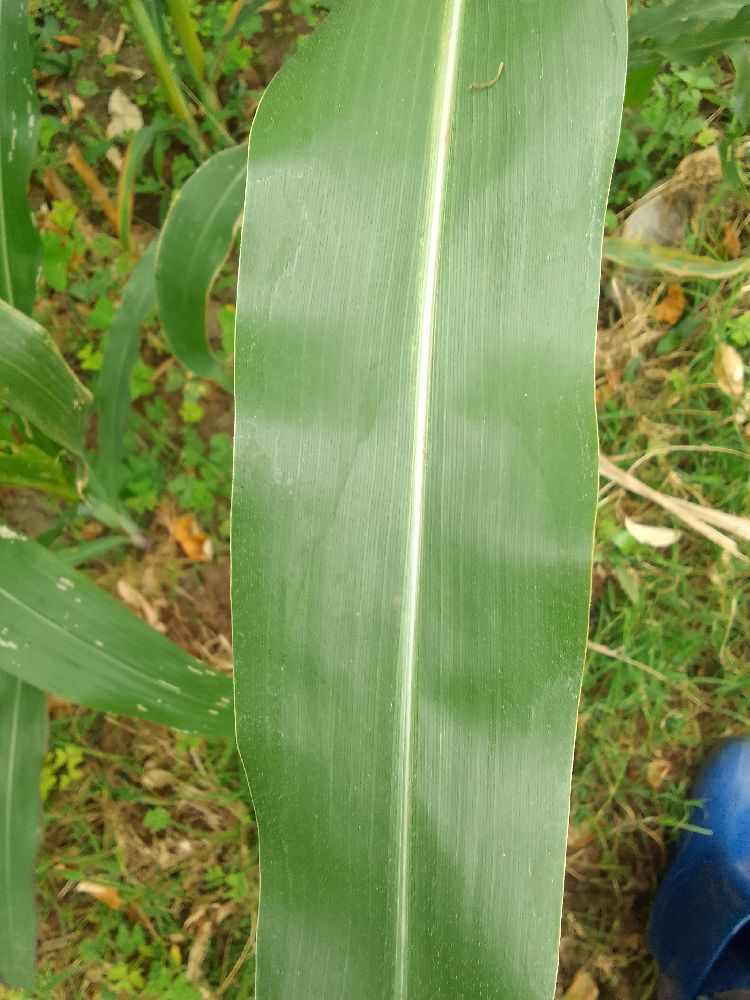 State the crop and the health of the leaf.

maize, healthy
